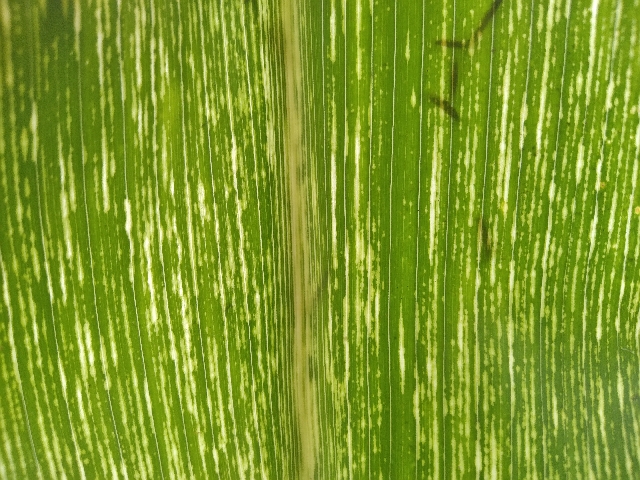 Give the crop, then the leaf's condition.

maize, maize streak virus
